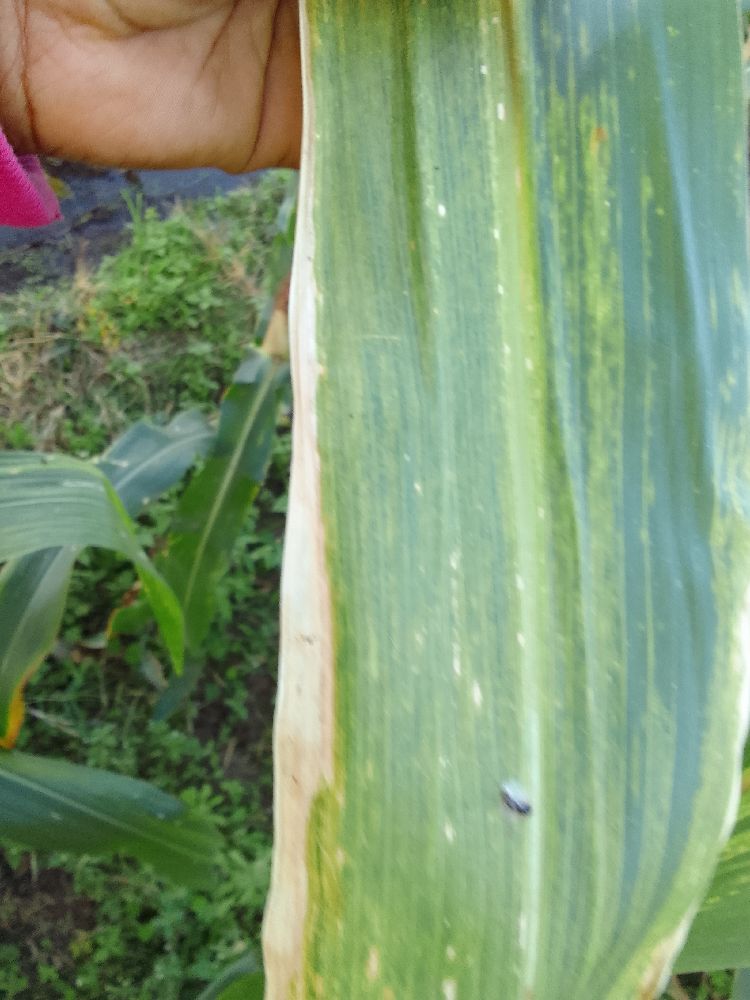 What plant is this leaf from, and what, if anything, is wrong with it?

maize, maize lethal necrosis
